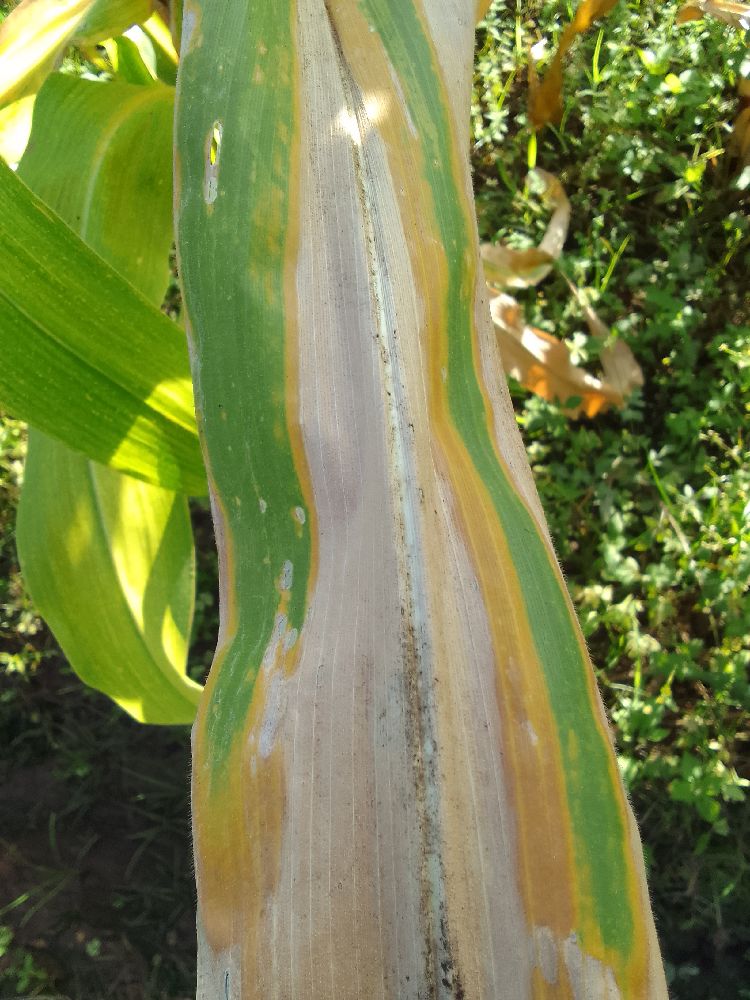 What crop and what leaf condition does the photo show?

maize, maize lethal necrosis
